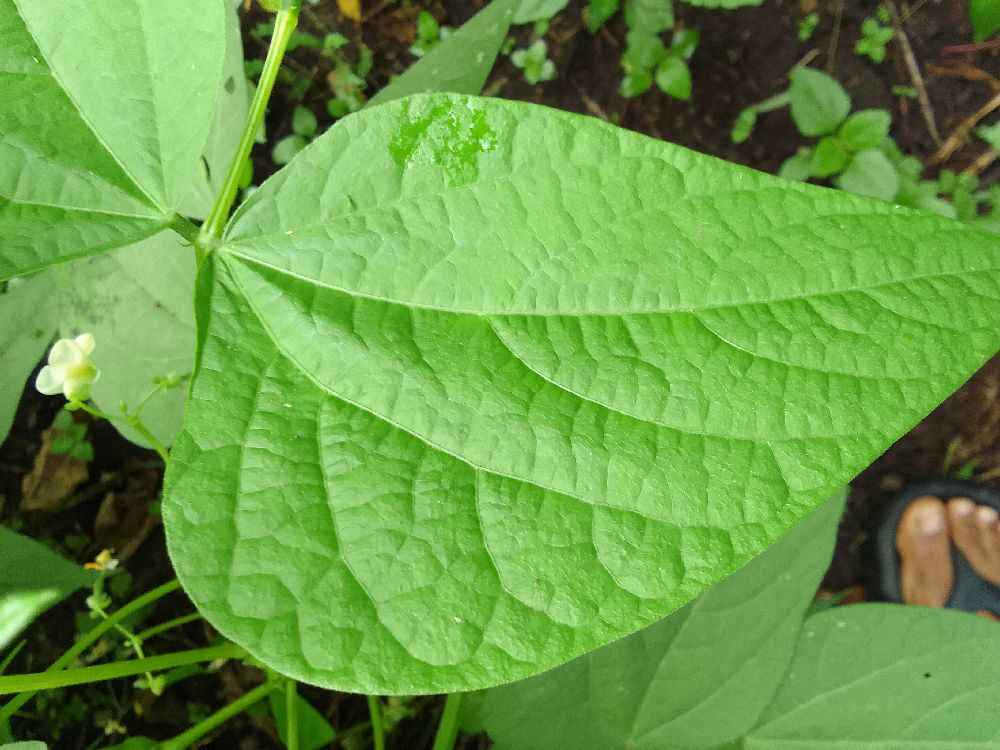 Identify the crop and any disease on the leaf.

common bean, healthy
